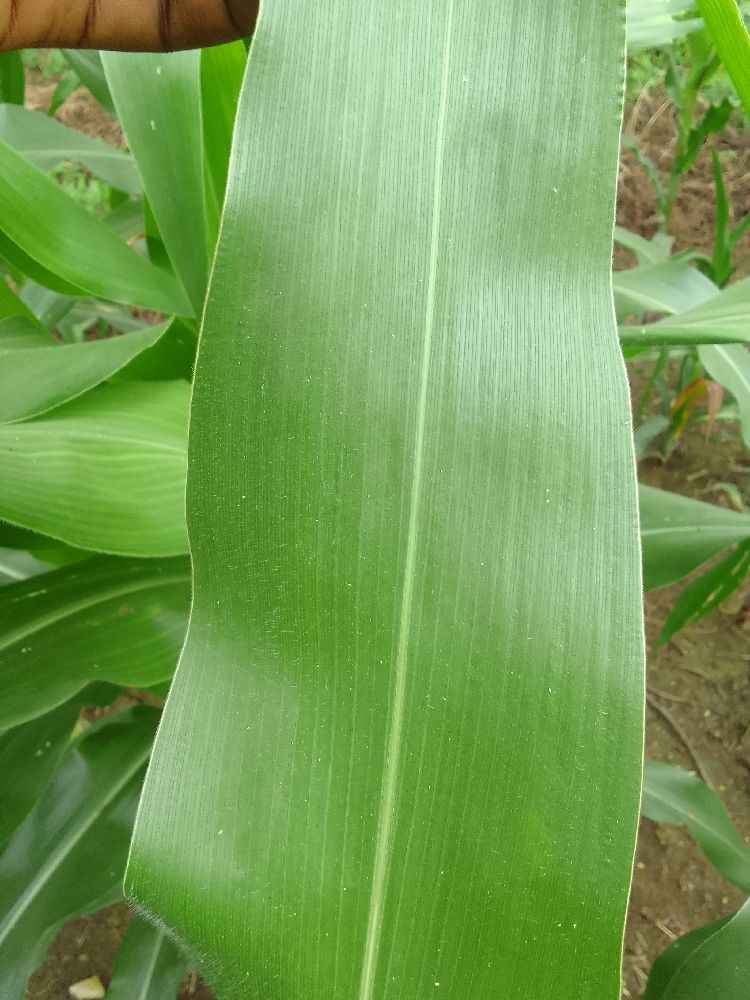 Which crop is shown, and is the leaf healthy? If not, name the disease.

maize, healthy
